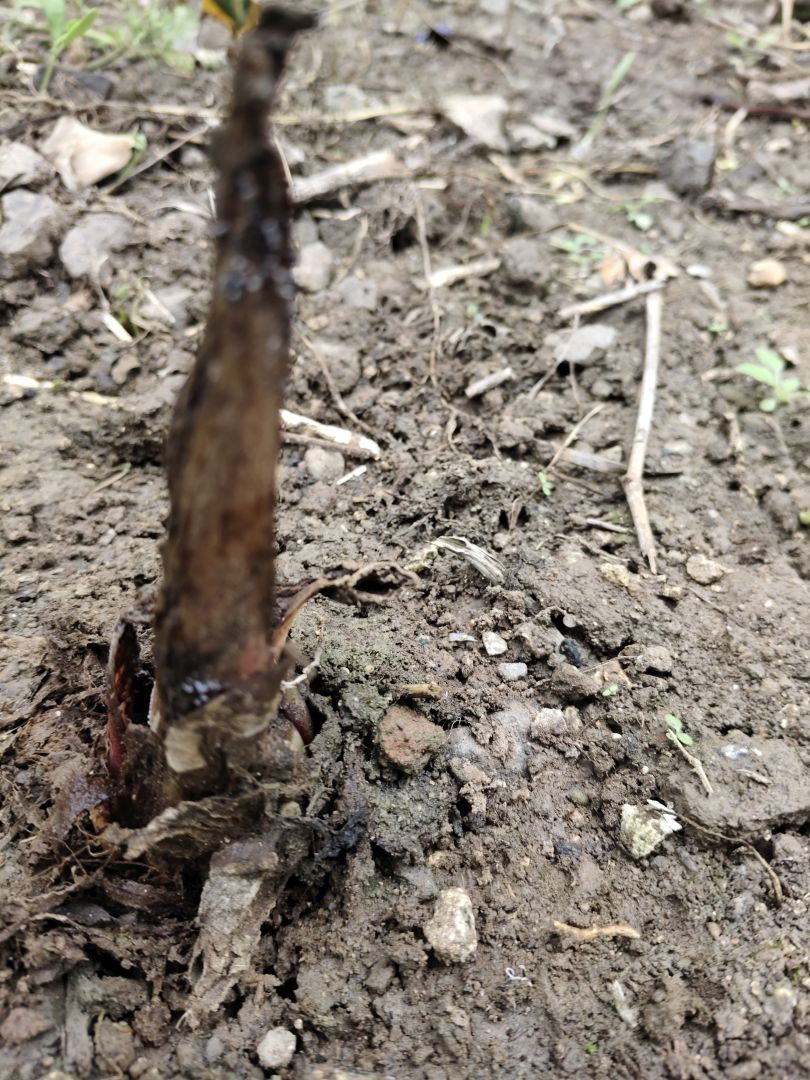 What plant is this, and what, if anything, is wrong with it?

taro, root rot
